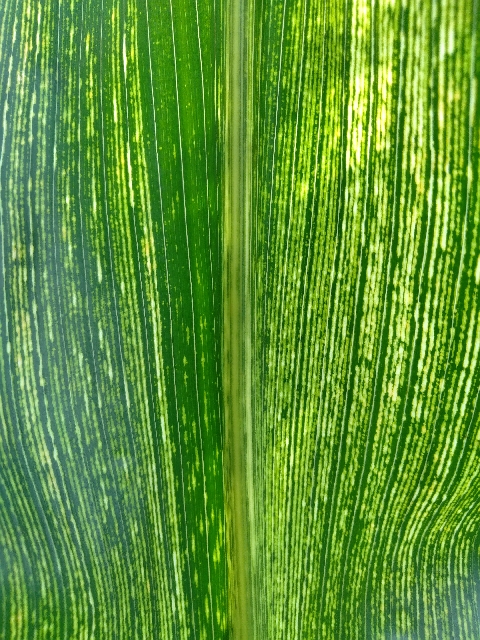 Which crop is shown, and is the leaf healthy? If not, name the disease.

maize, maize streak virus
